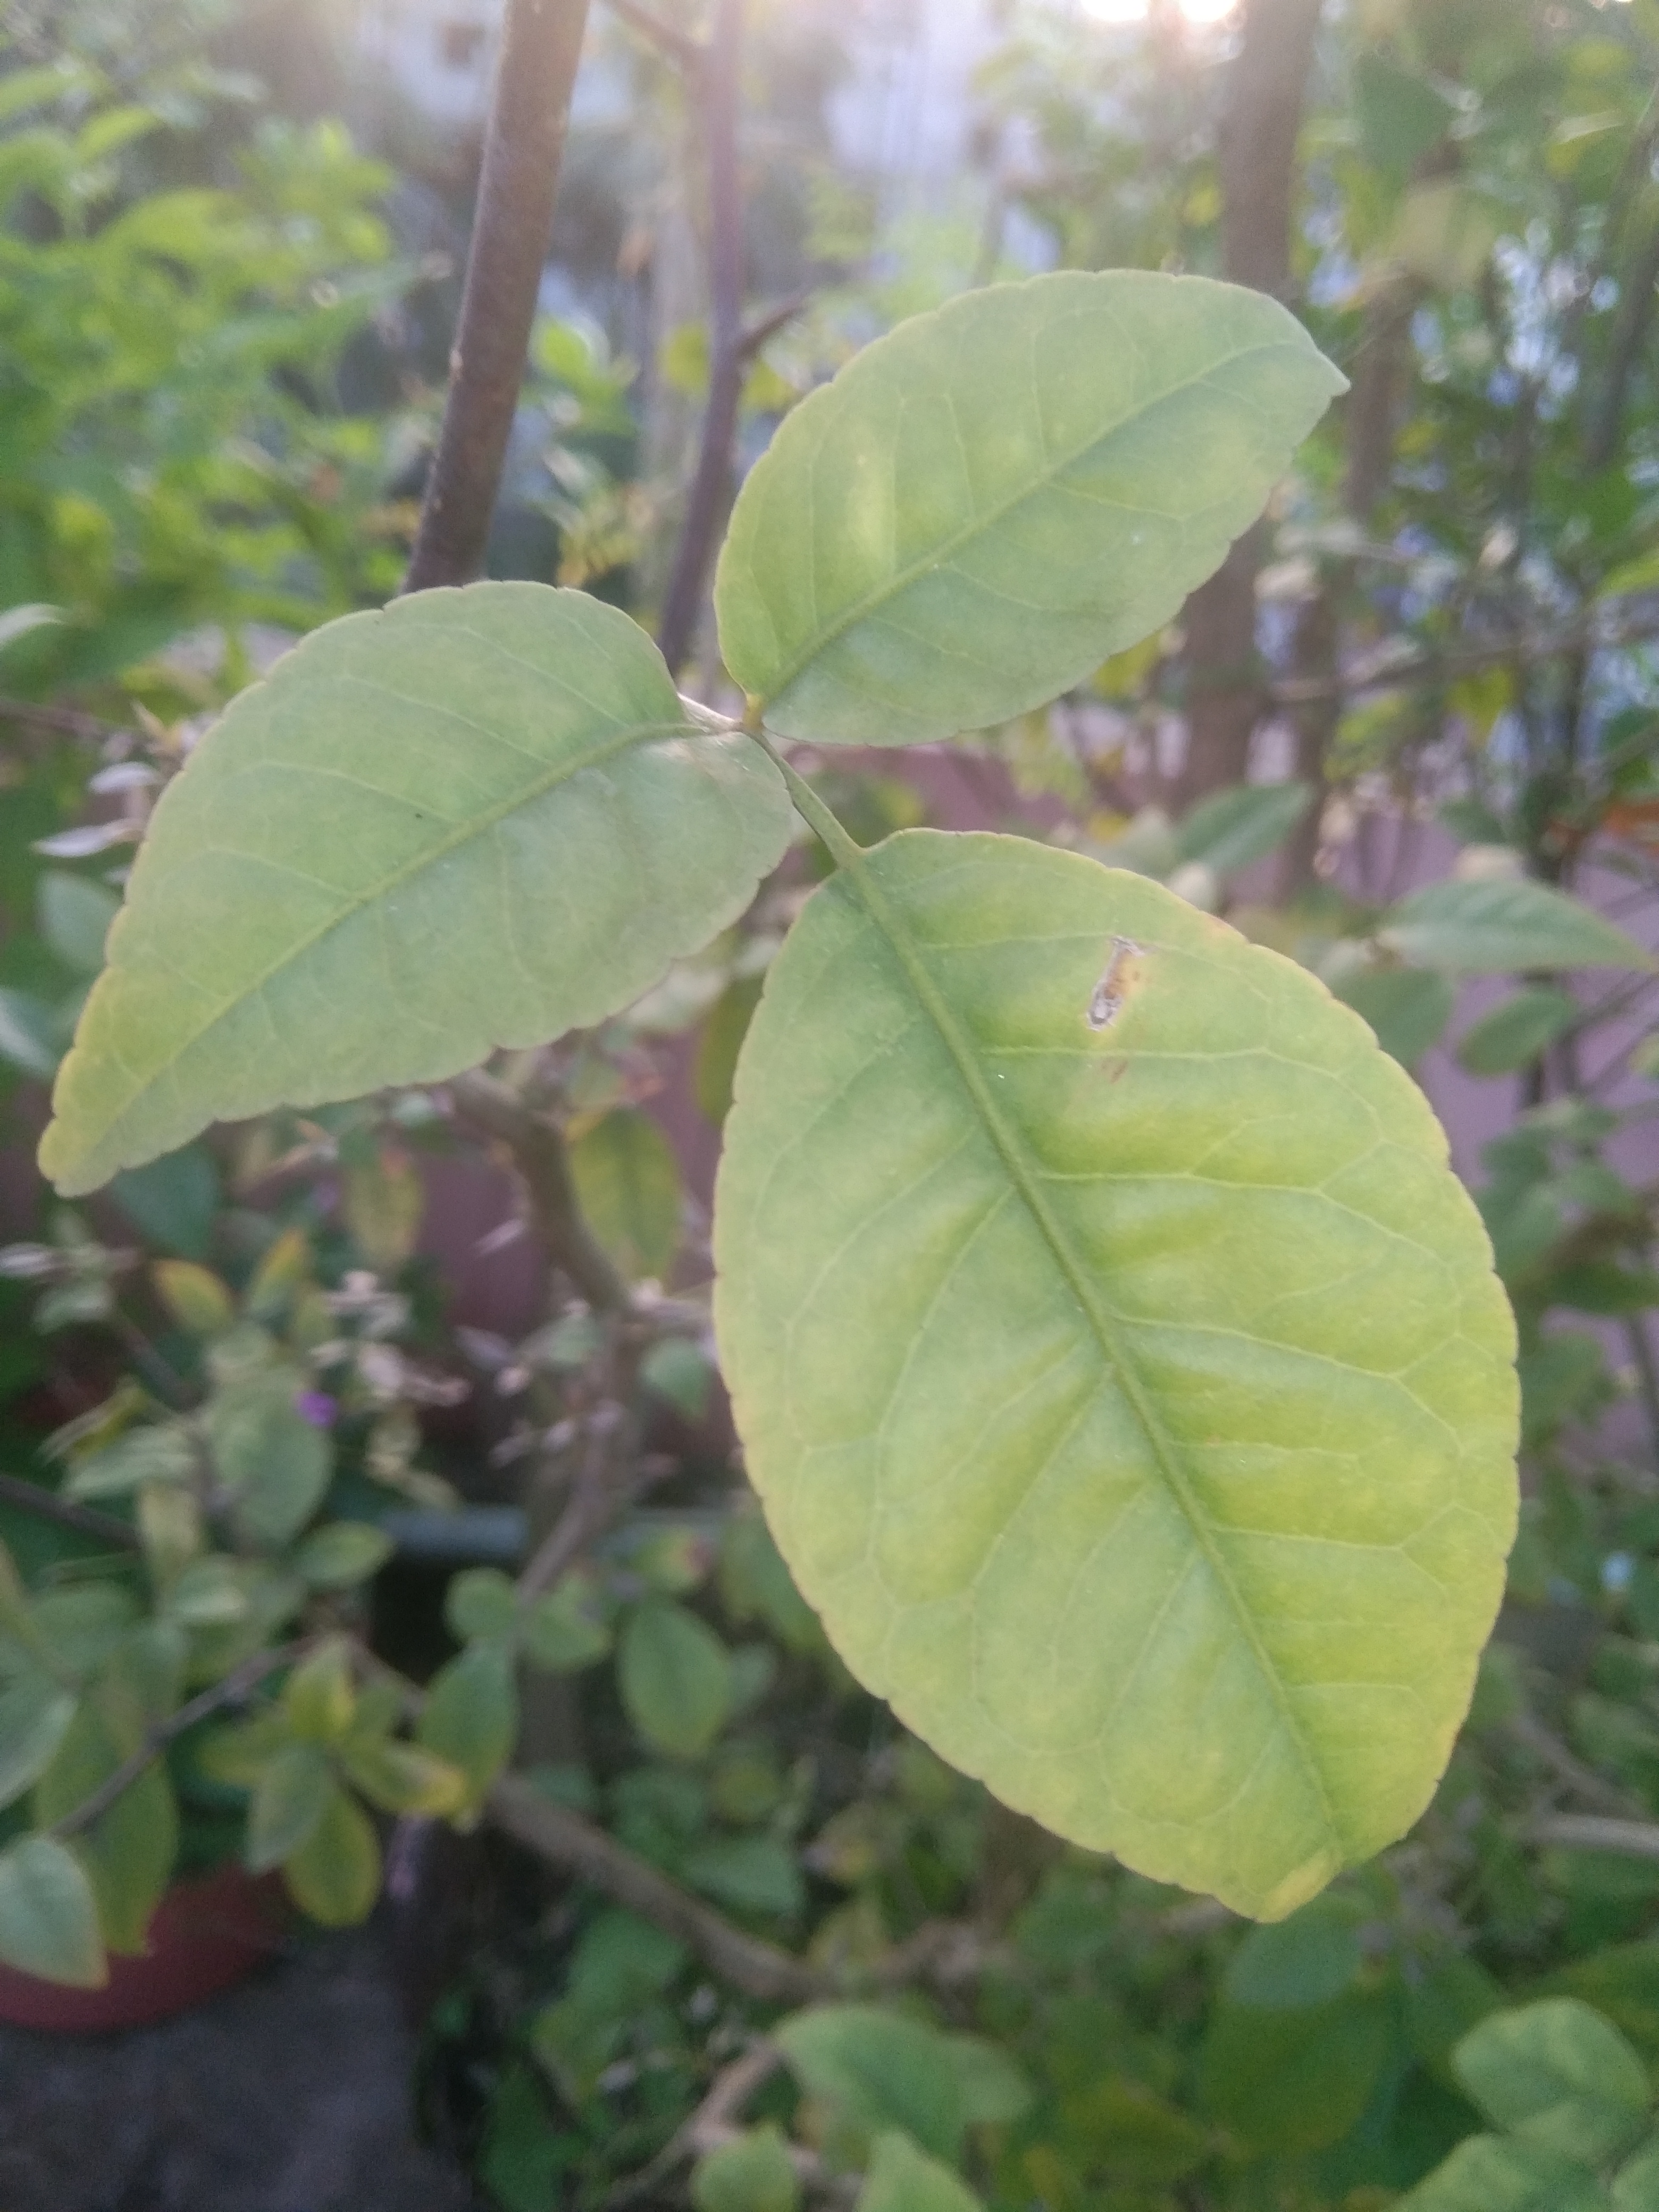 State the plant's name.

wood apple
